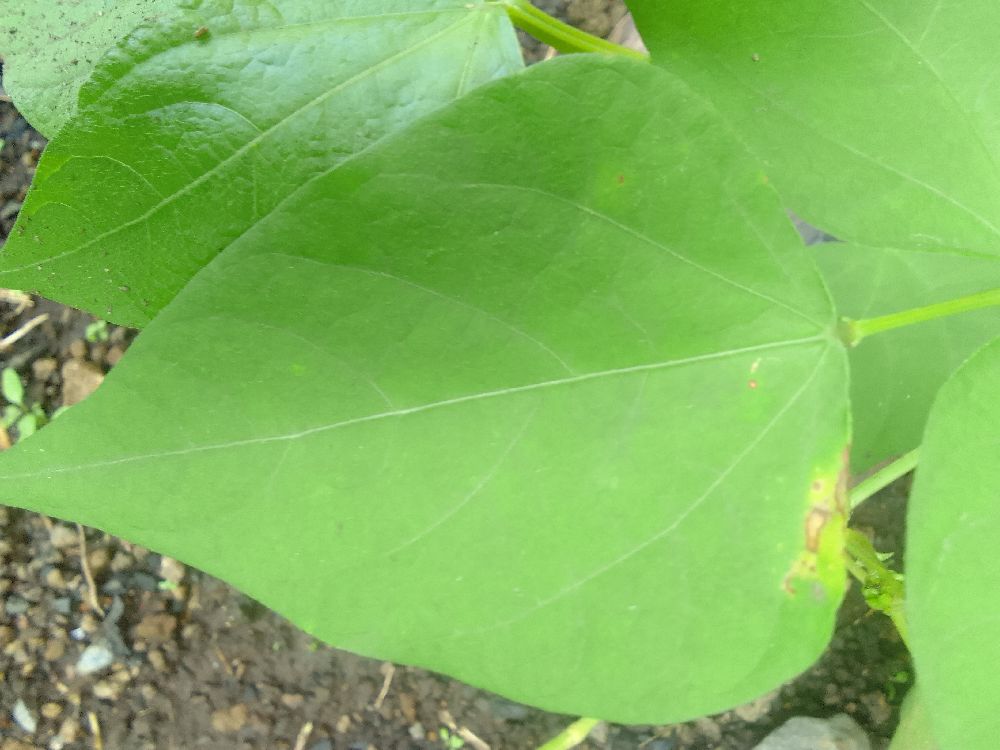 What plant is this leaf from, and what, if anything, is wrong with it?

common bean, healthy
